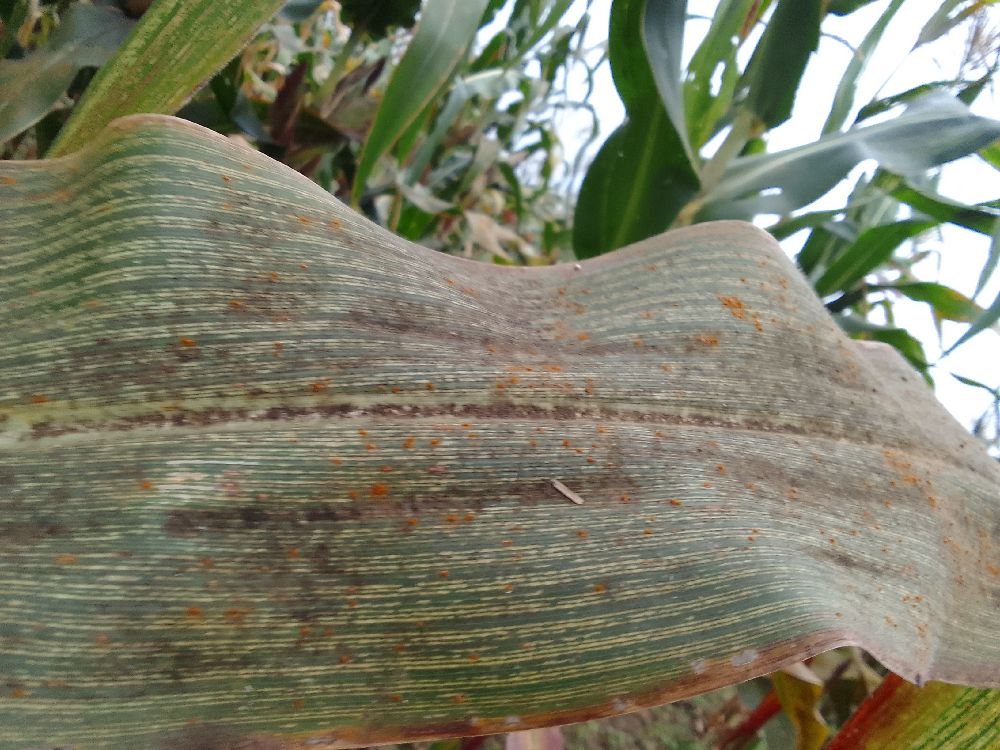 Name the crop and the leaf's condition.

maize, maize streak virus
